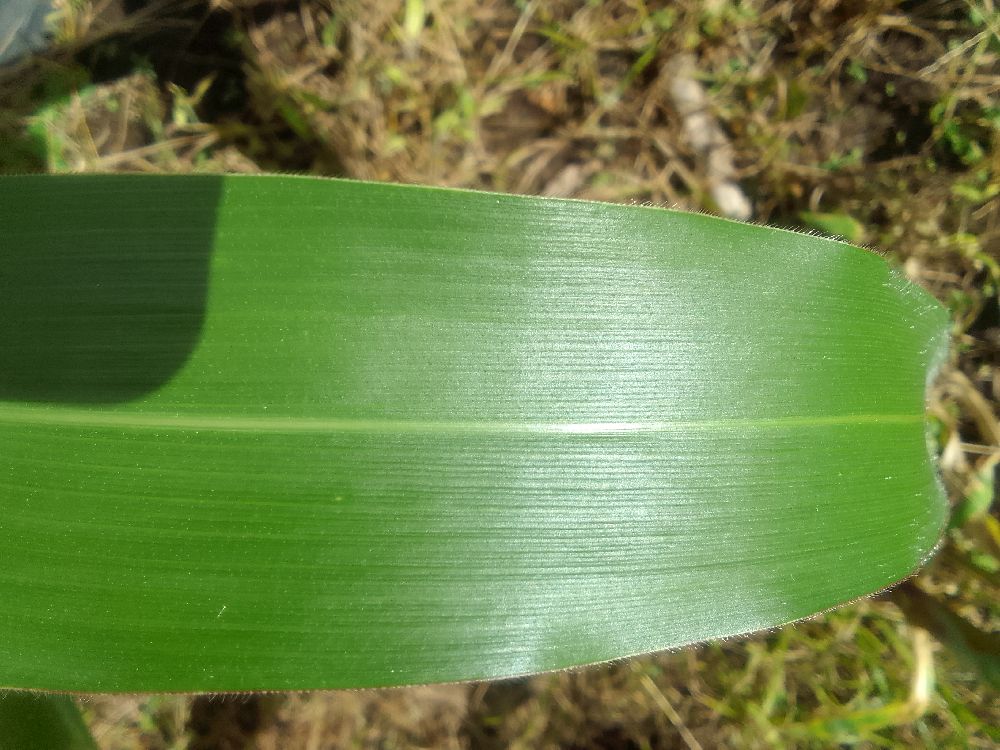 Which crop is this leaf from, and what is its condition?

maize, healthy
